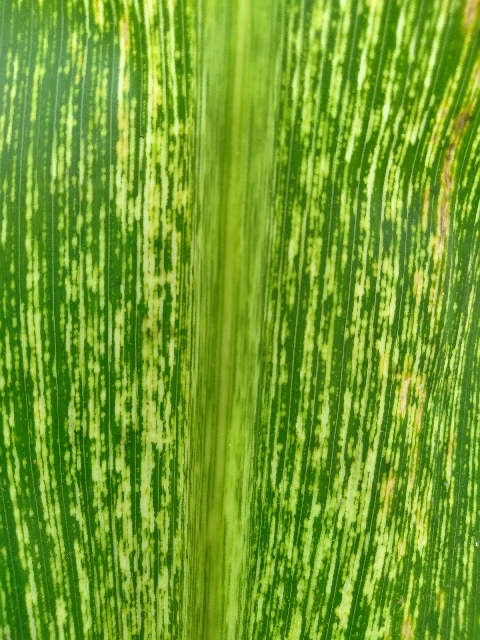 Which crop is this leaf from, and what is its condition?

maize, maize streak virus
